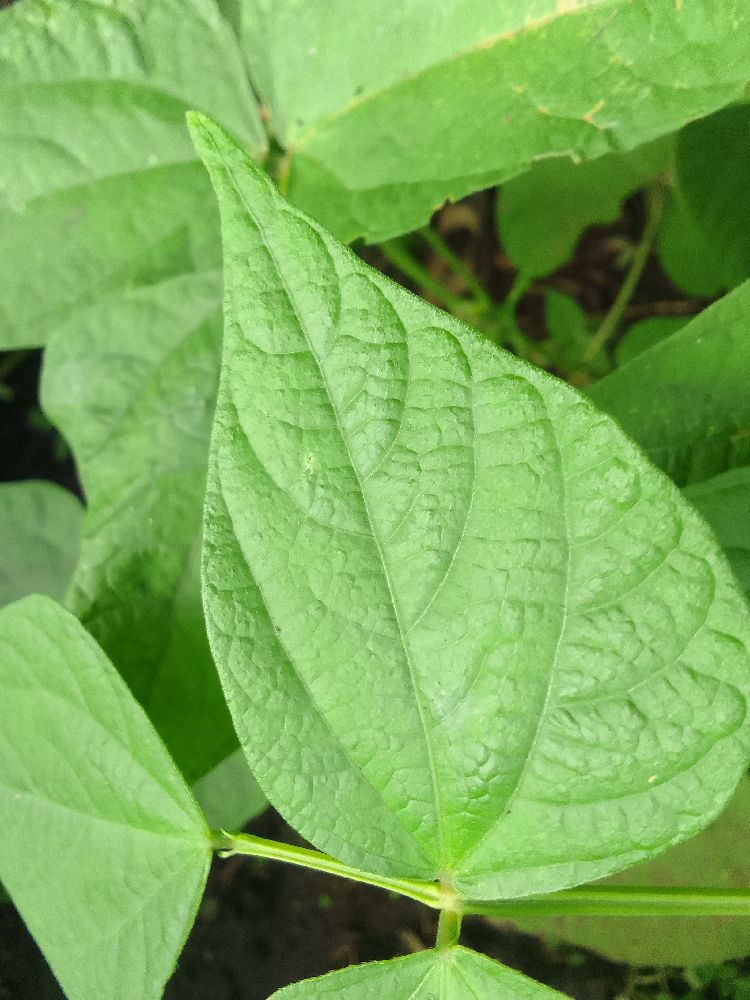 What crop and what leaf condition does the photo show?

common bean, healthy
